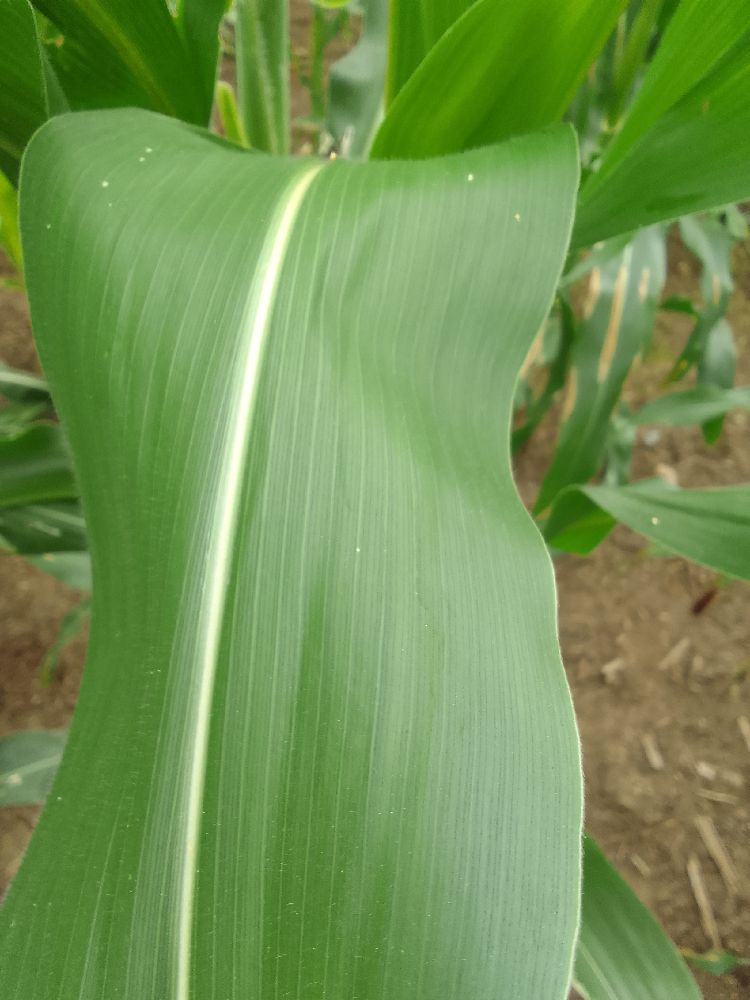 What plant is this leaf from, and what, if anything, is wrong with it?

maize, healthy
